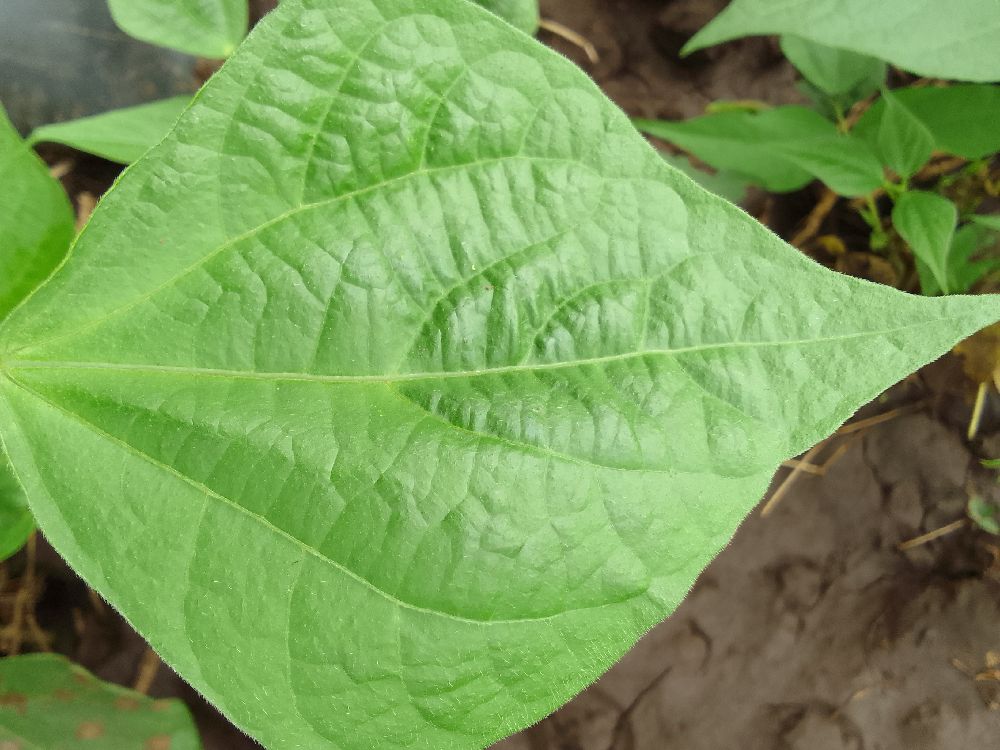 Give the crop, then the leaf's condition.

common bean, healthy
